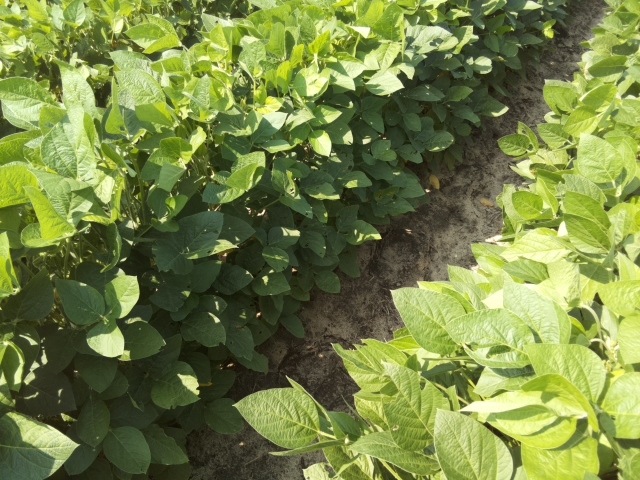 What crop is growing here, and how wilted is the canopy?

soybean, leaves with no wilting
